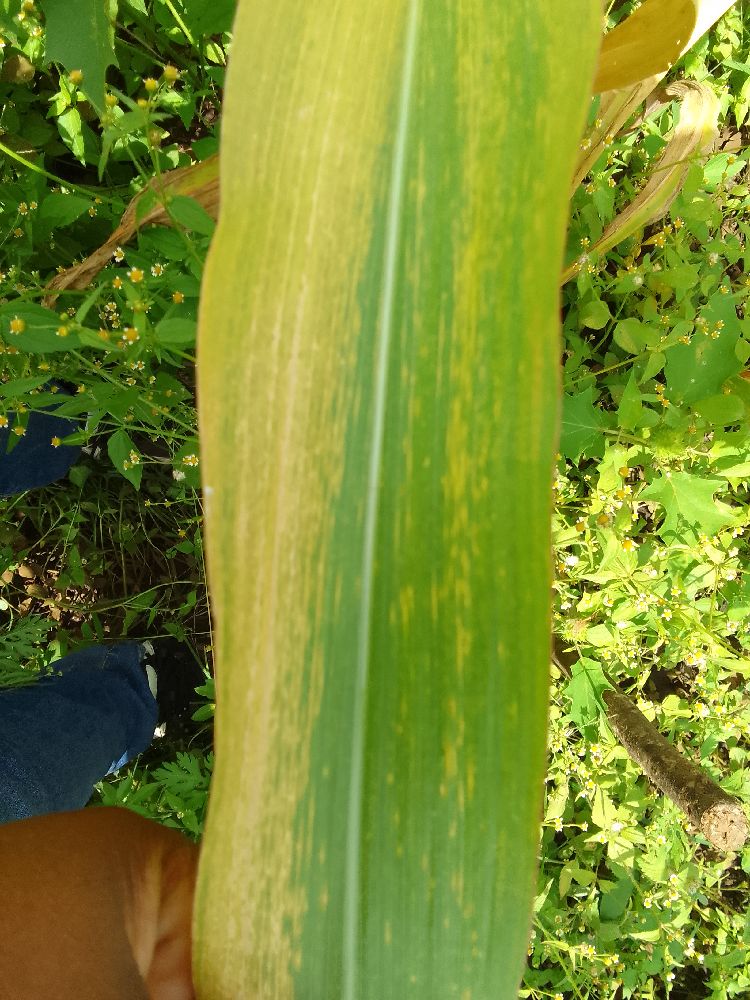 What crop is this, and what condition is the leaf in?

maize, maize lethal necrosis
